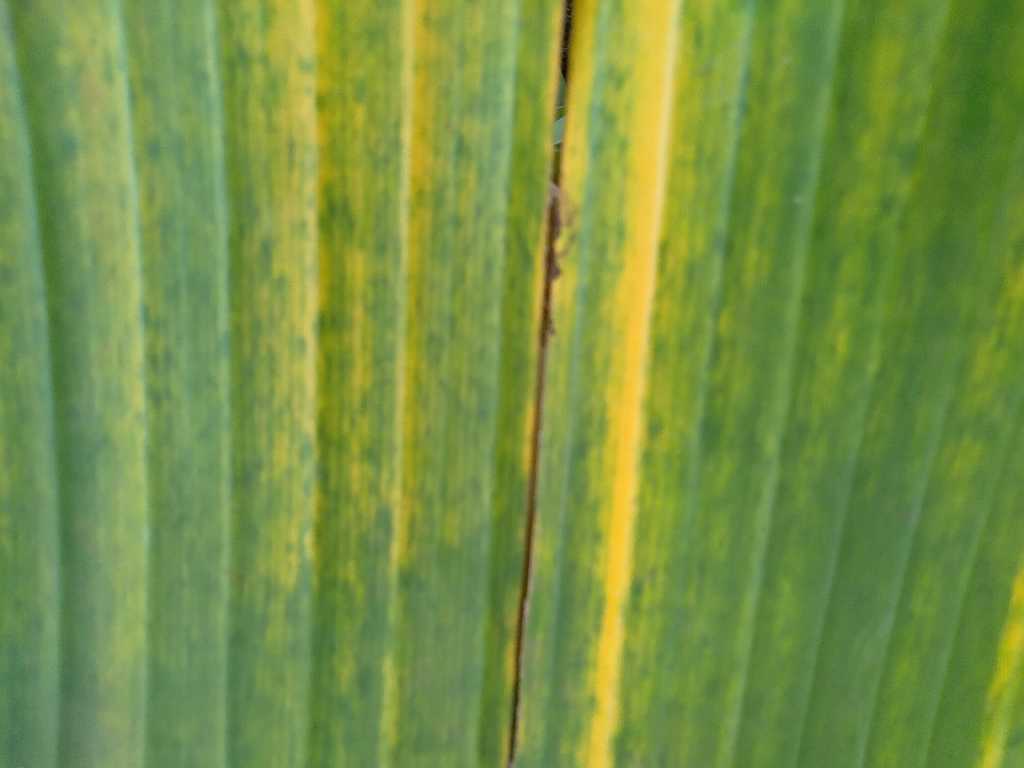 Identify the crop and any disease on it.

banana, fusarium wilt race 1
